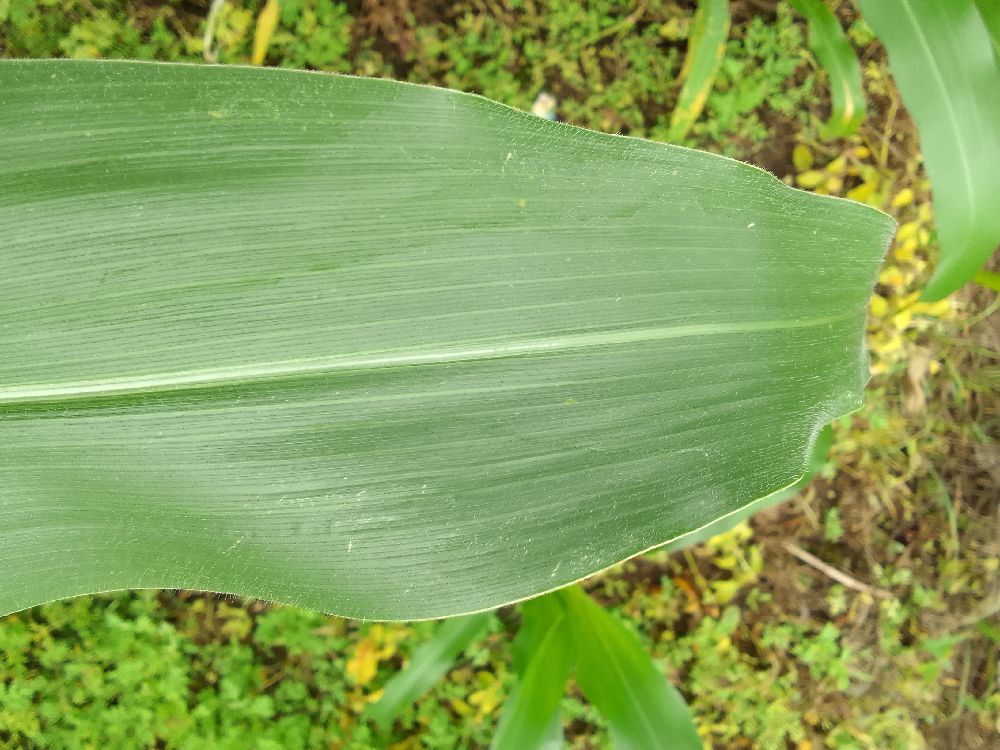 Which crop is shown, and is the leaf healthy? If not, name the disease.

maize, healthy
